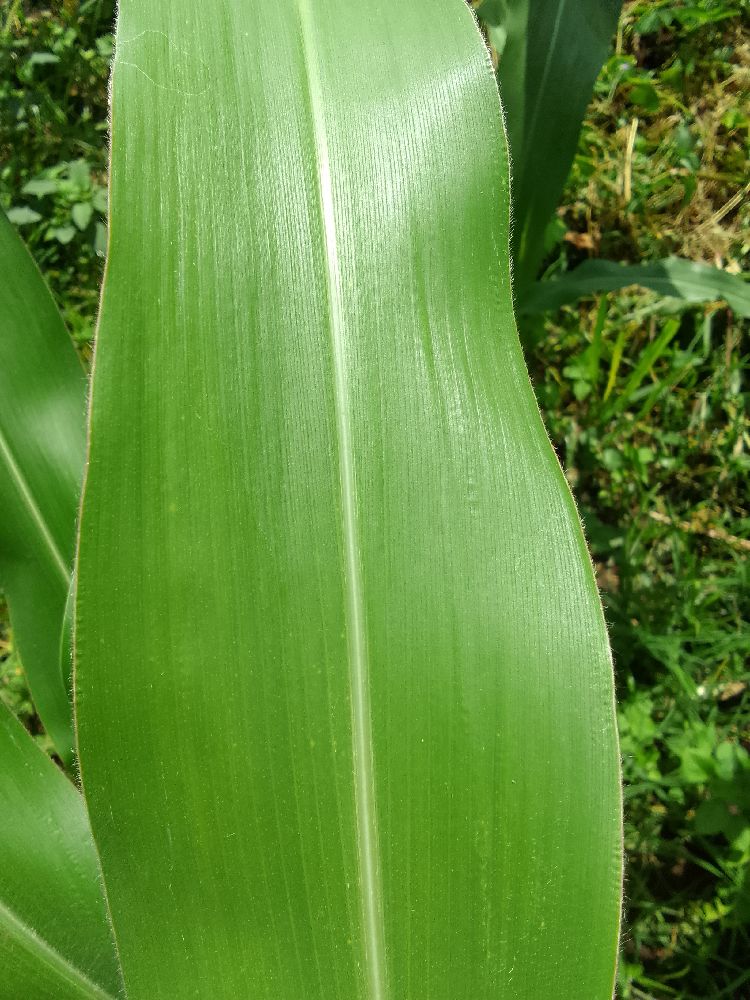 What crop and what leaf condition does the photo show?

maize, healthy
